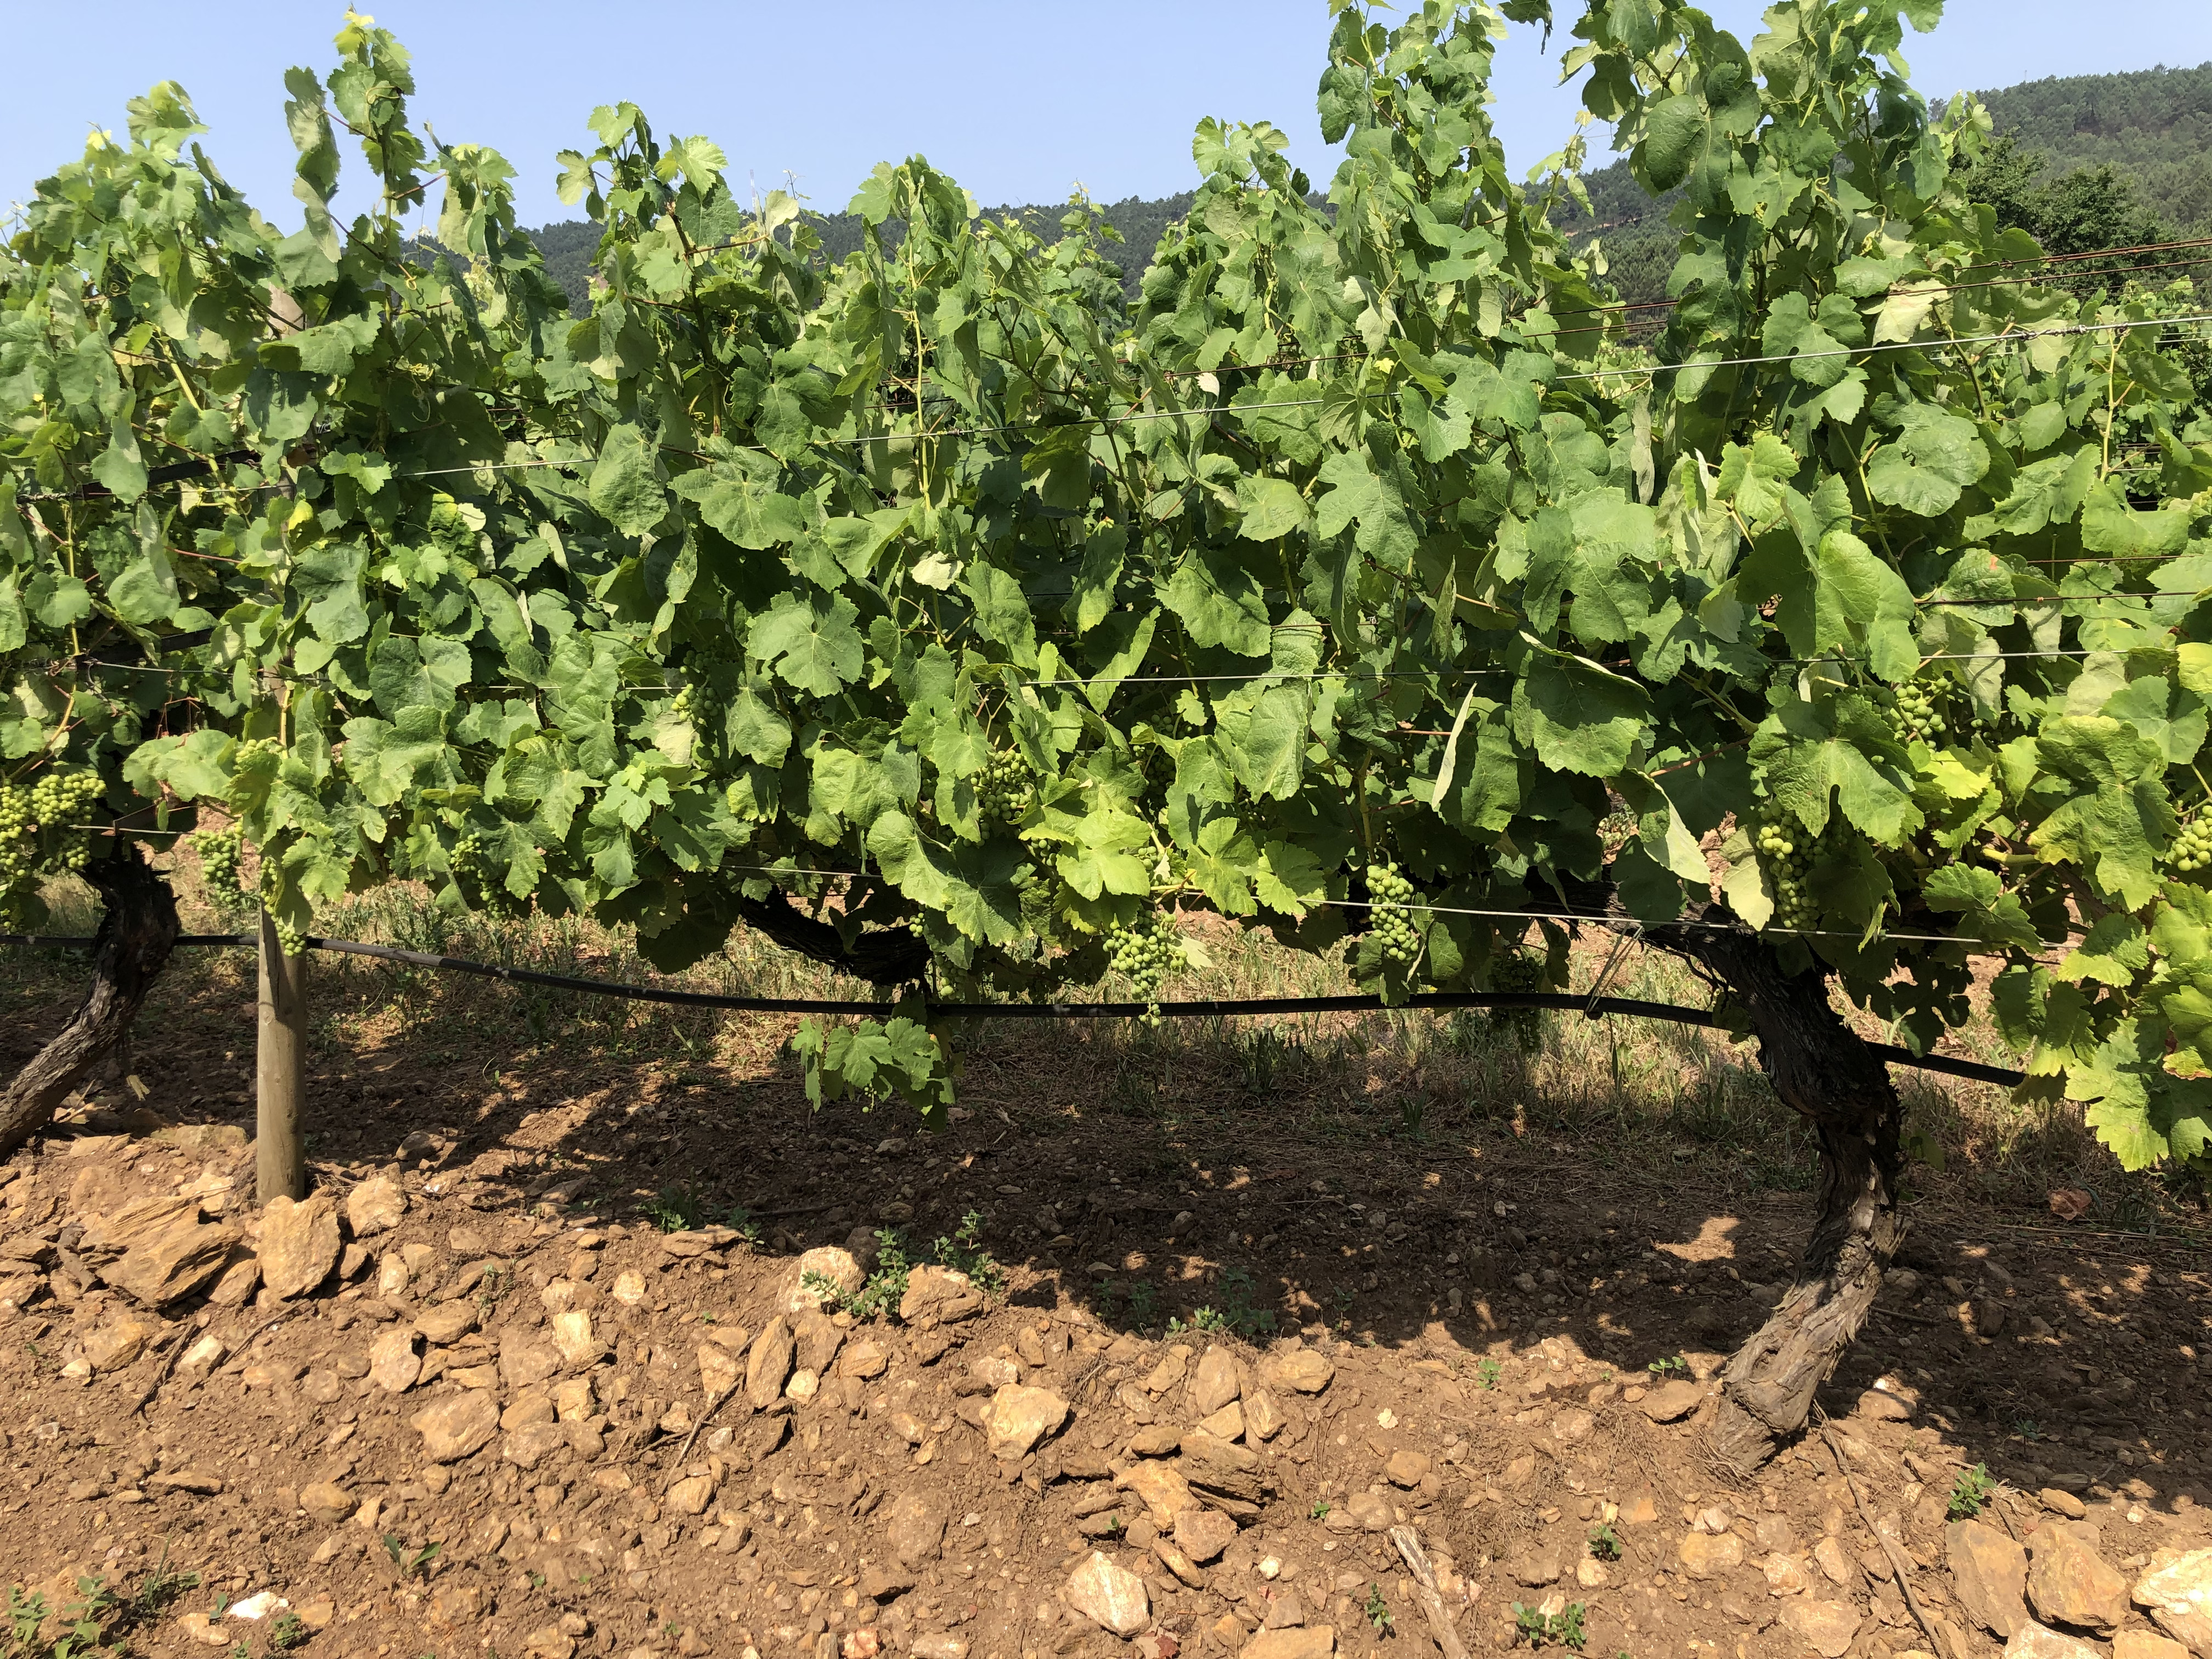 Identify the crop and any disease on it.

grapevine, not affected by esca disease
